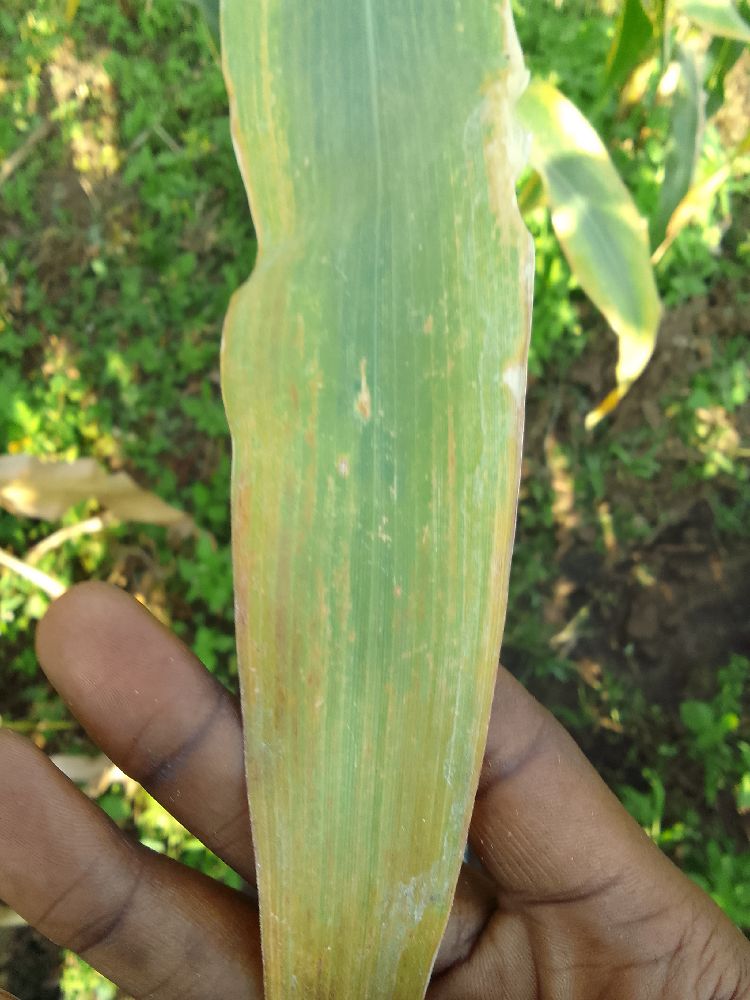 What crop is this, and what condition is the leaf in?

maize, maize lethal necrosis
